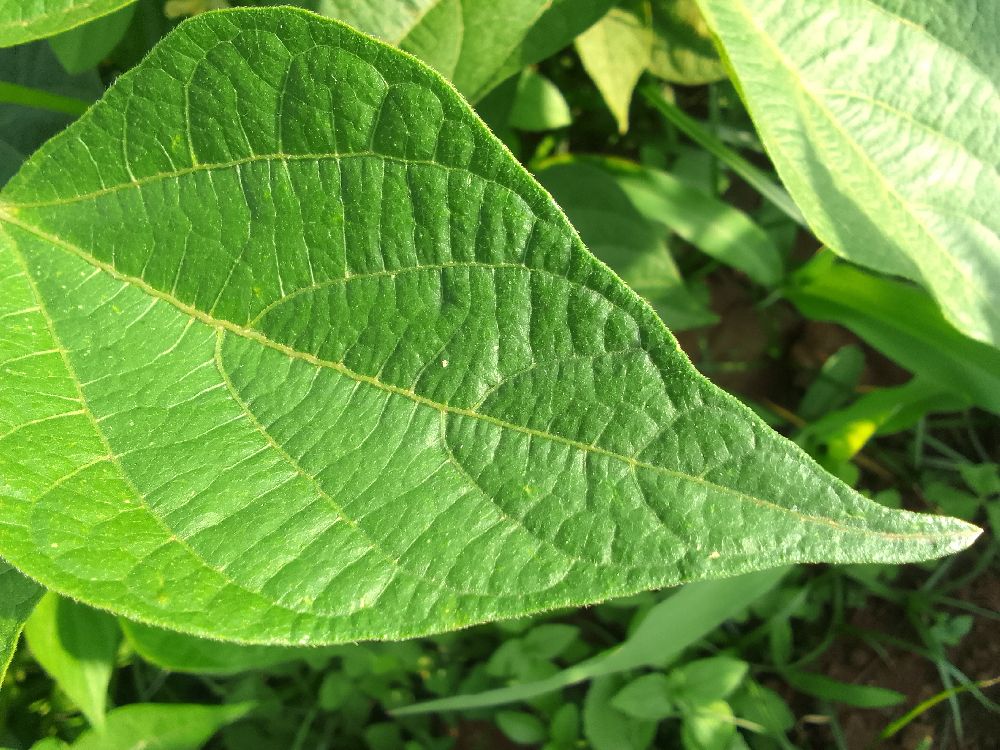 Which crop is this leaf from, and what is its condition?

common bean, healthy
